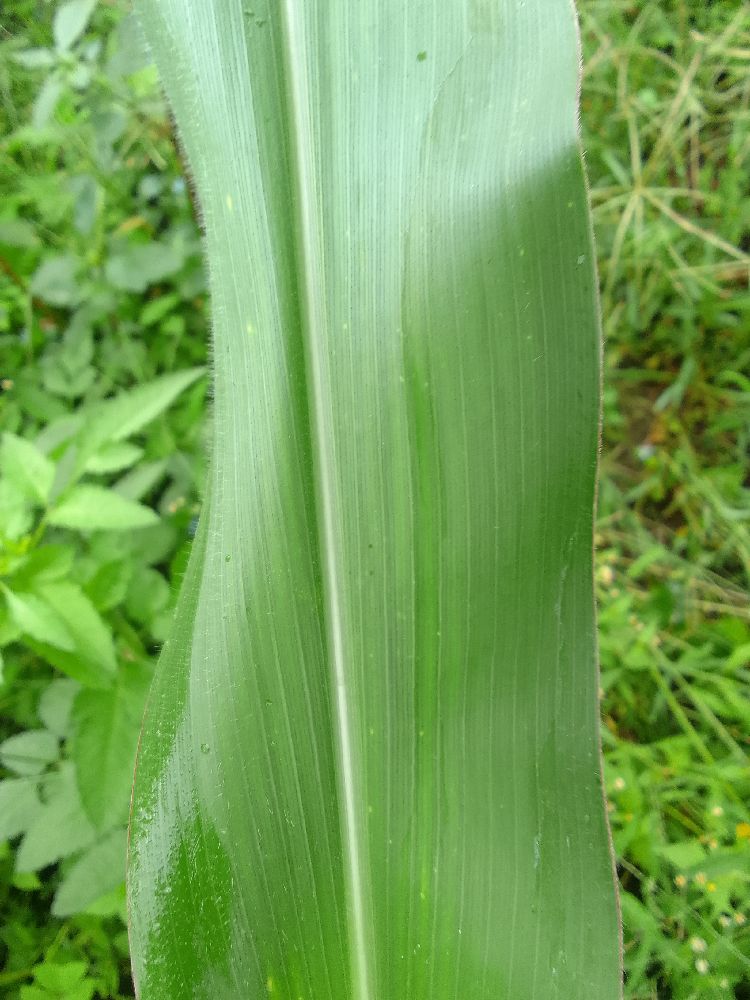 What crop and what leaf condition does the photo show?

maize, healthy
